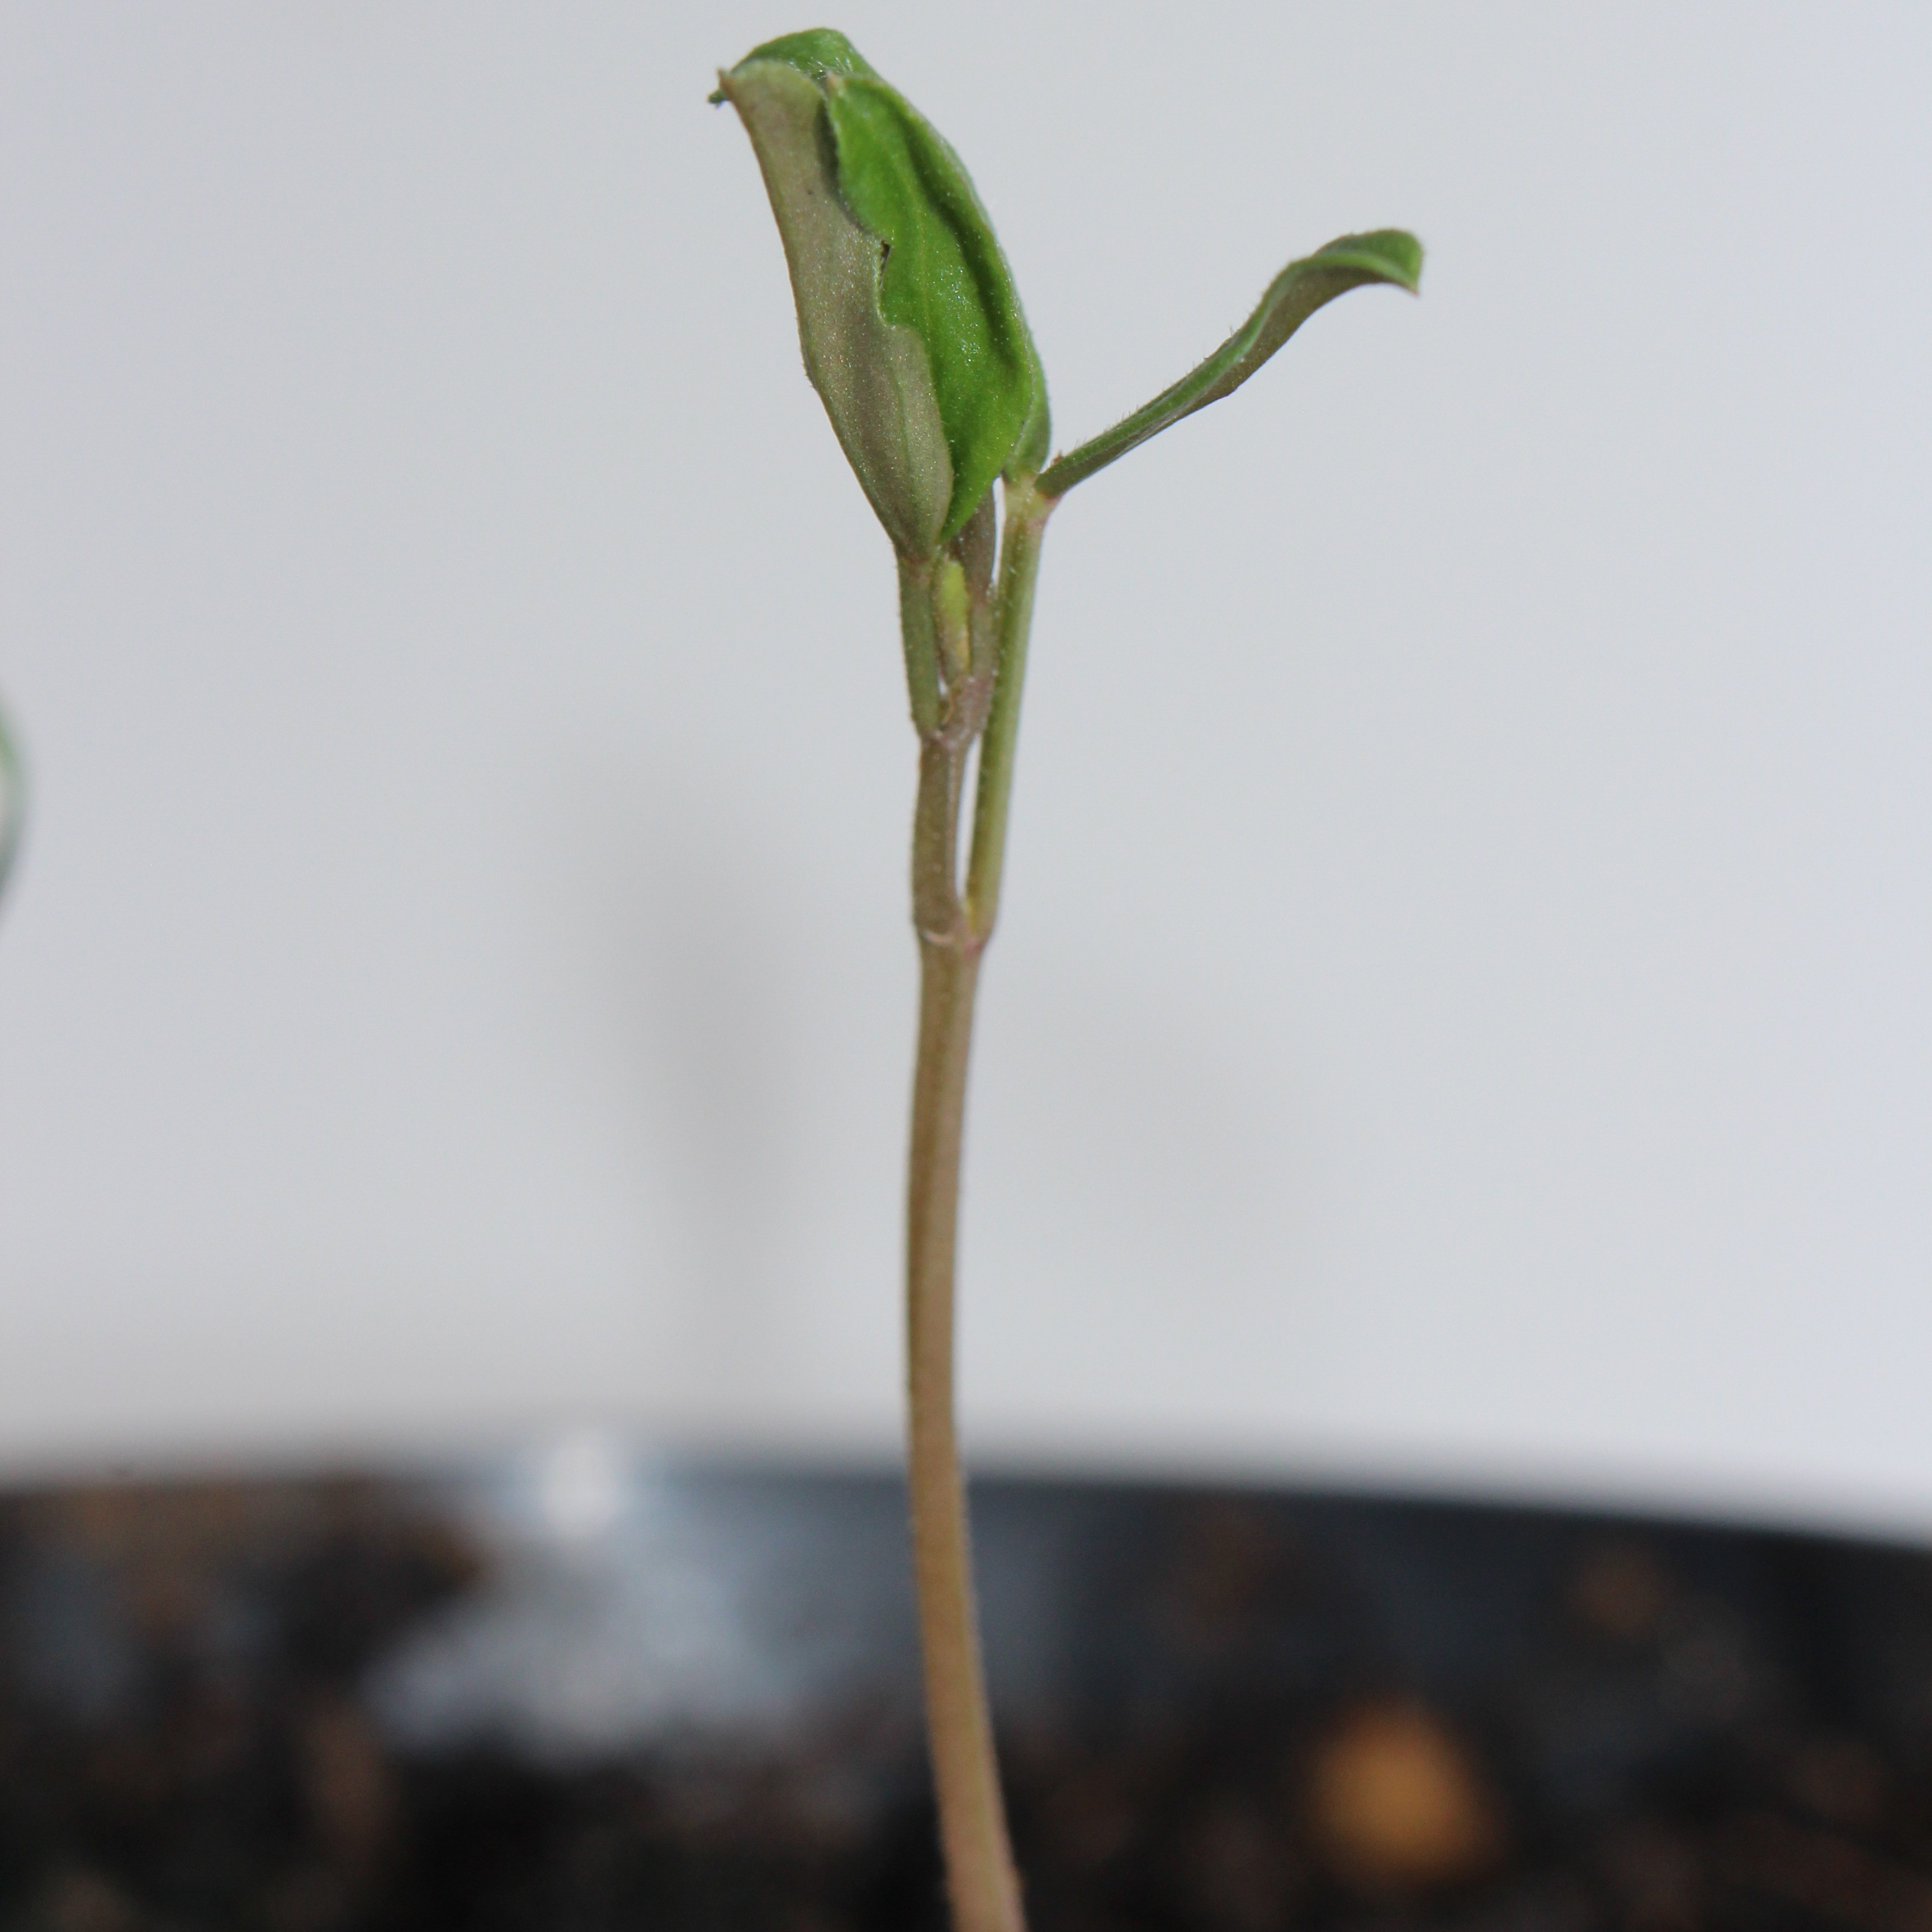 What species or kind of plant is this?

Vicia sativa
